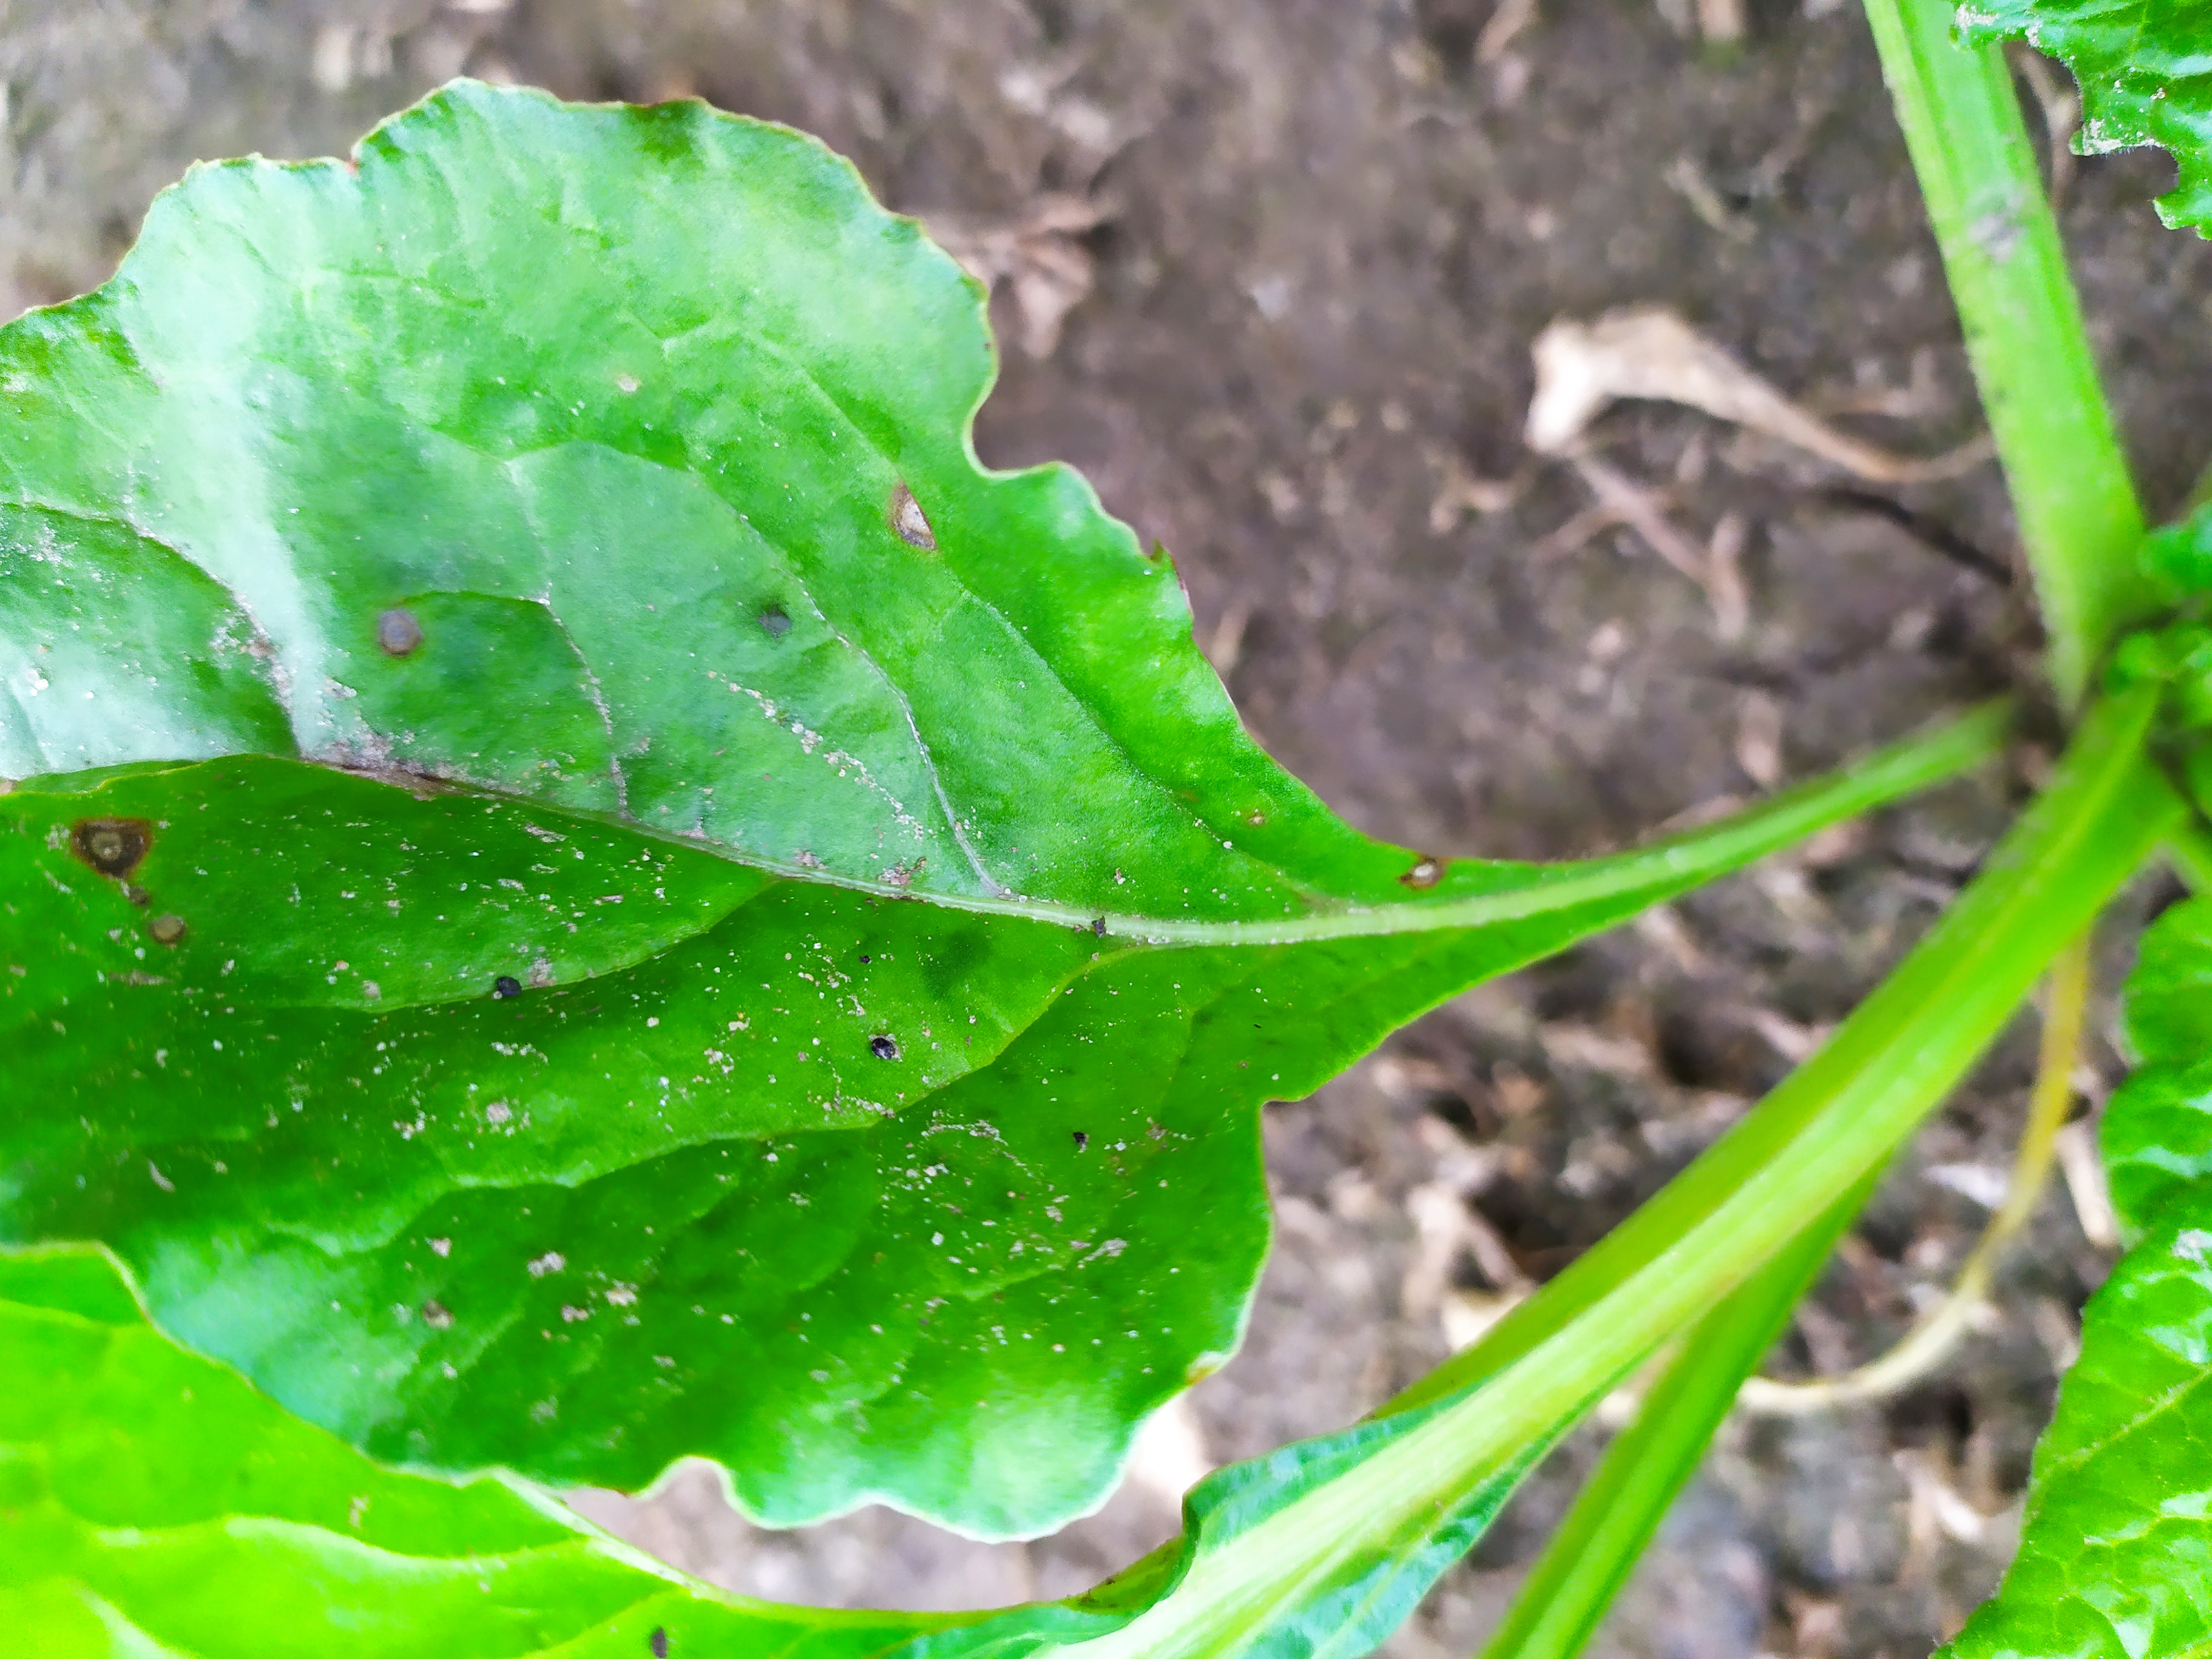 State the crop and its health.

beet, cercospora
